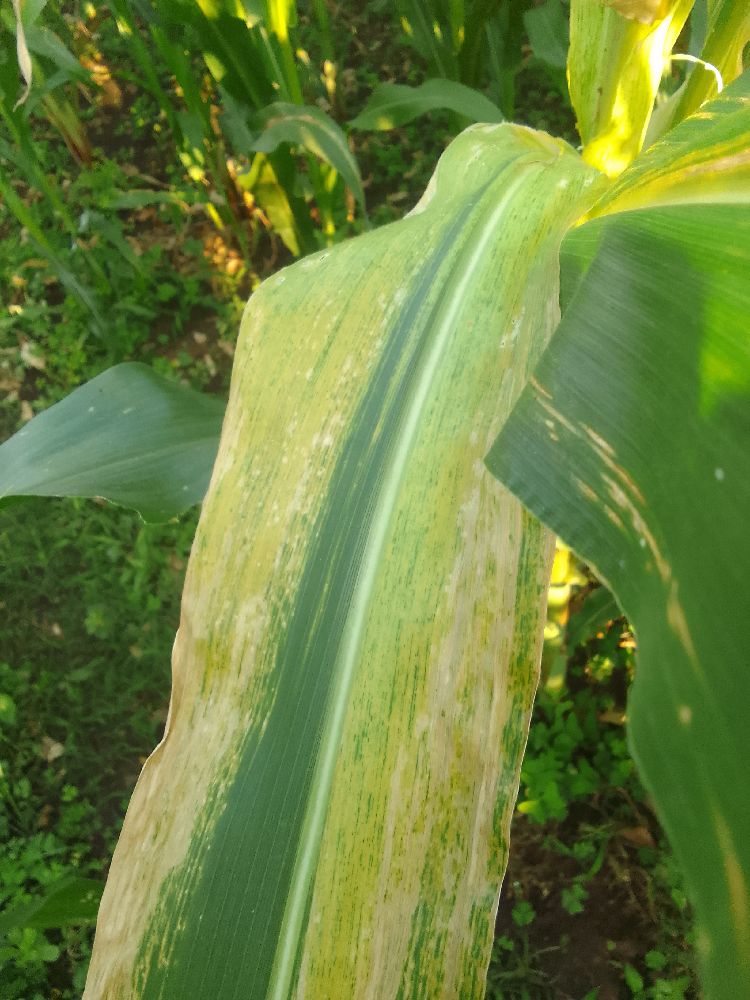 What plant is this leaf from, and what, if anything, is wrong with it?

maize, maize lethal necrosis
